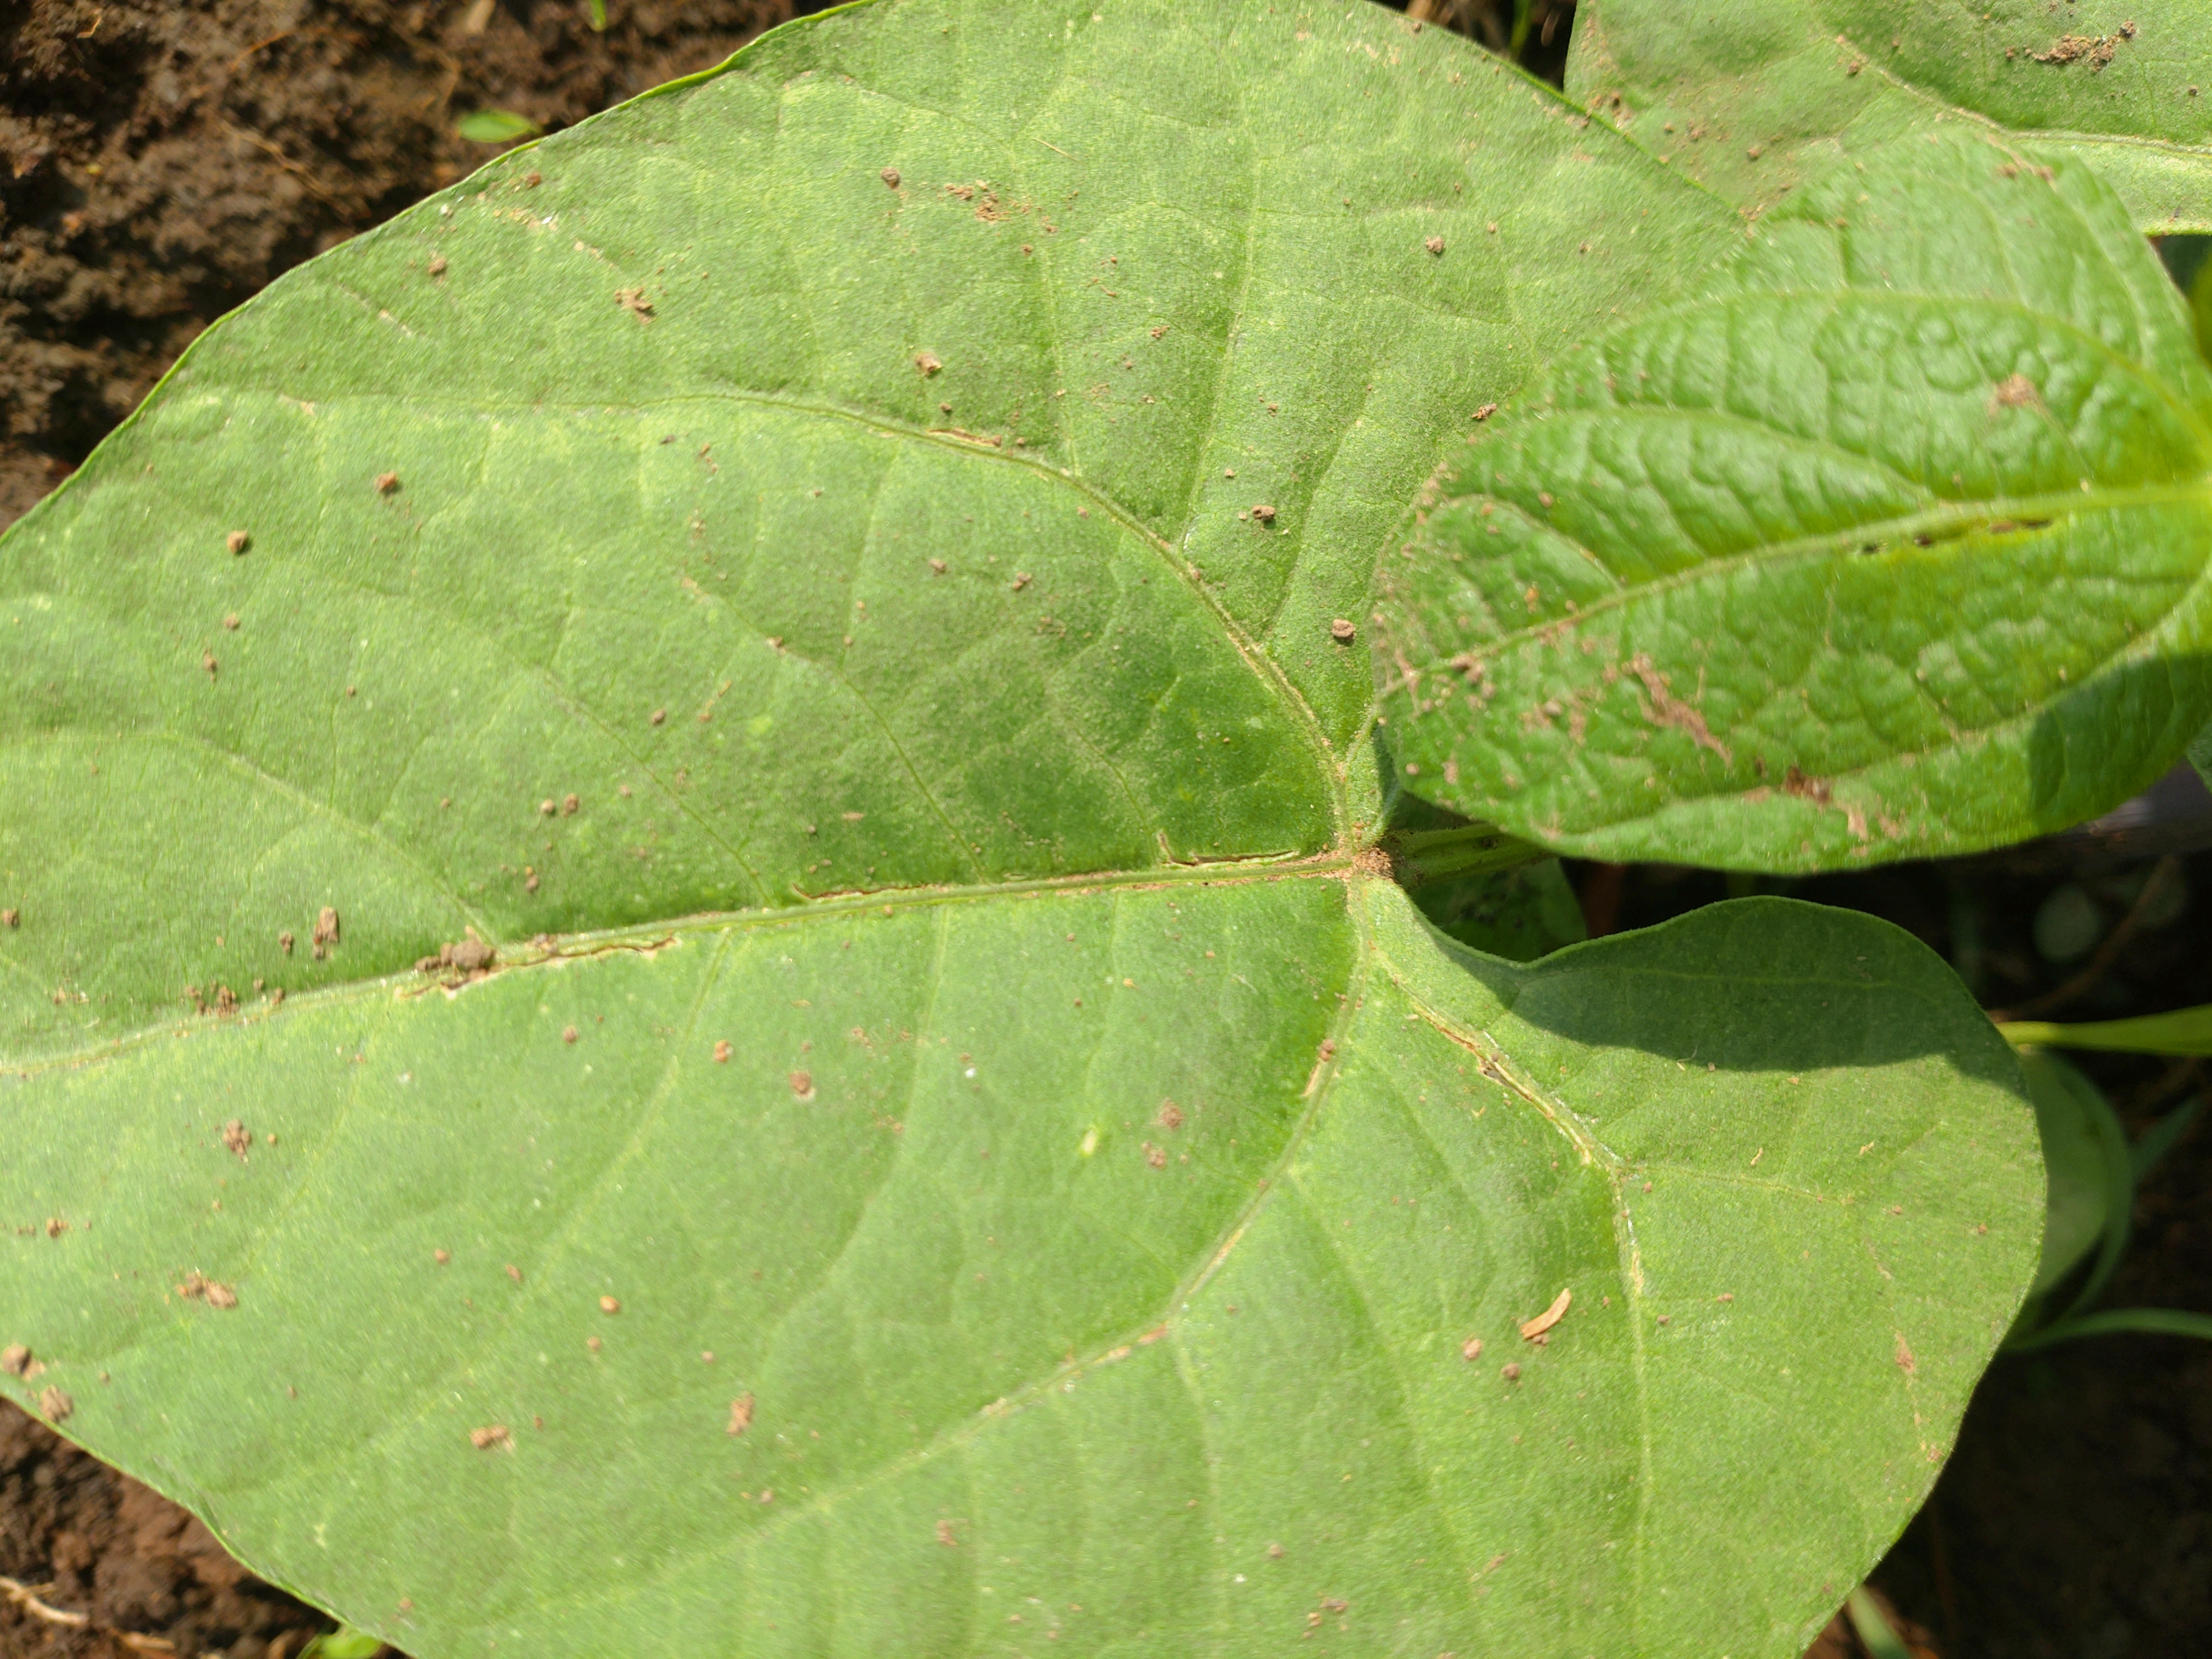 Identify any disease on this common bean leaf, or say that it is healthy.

healthy
